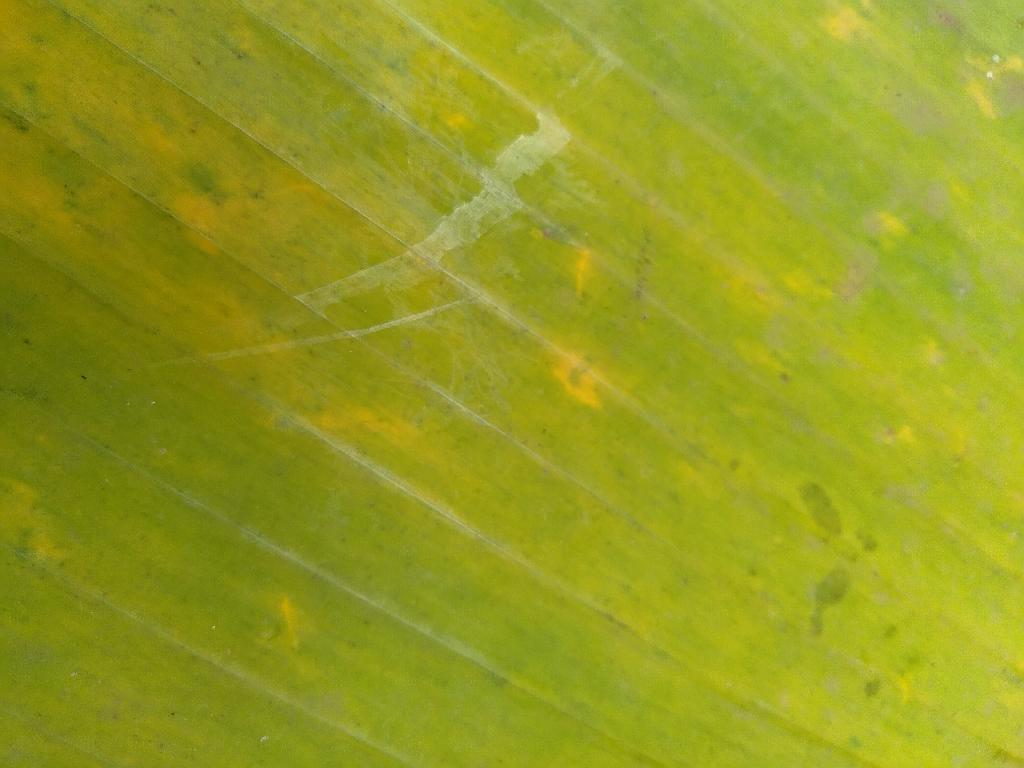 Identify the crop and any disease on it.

banana, fusarium wilt race 1
